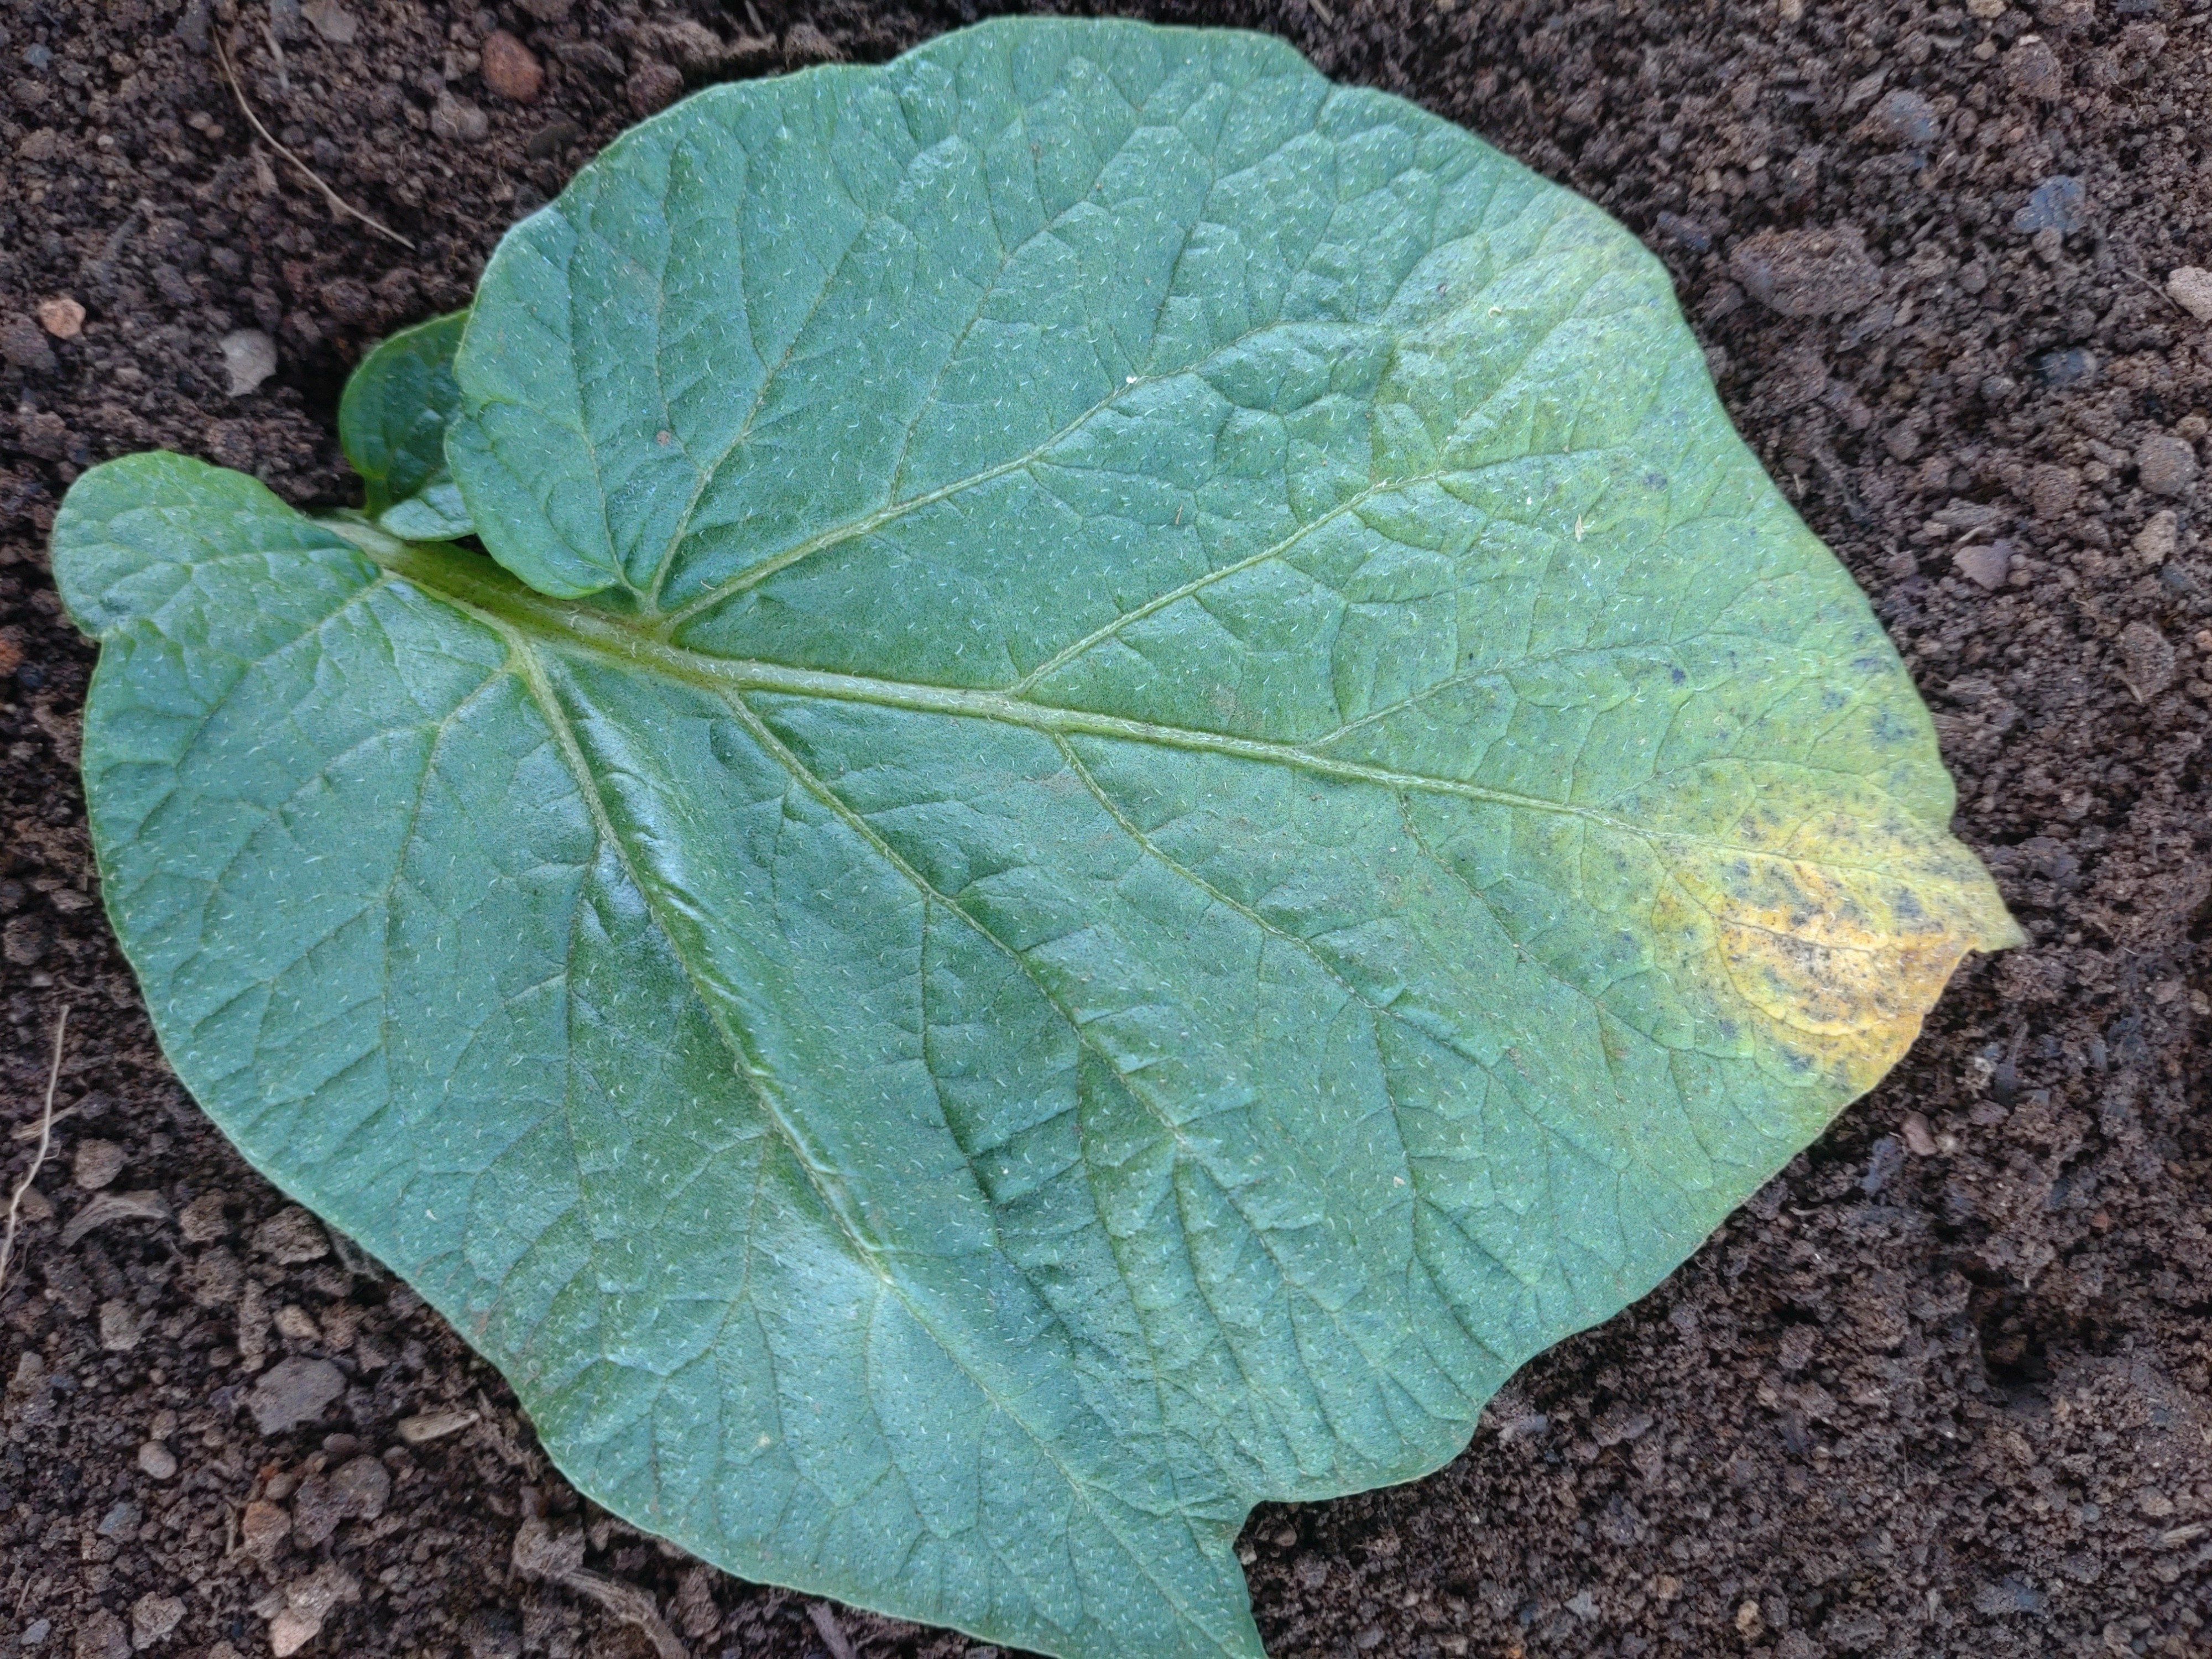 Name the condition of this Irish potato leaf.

late blight
